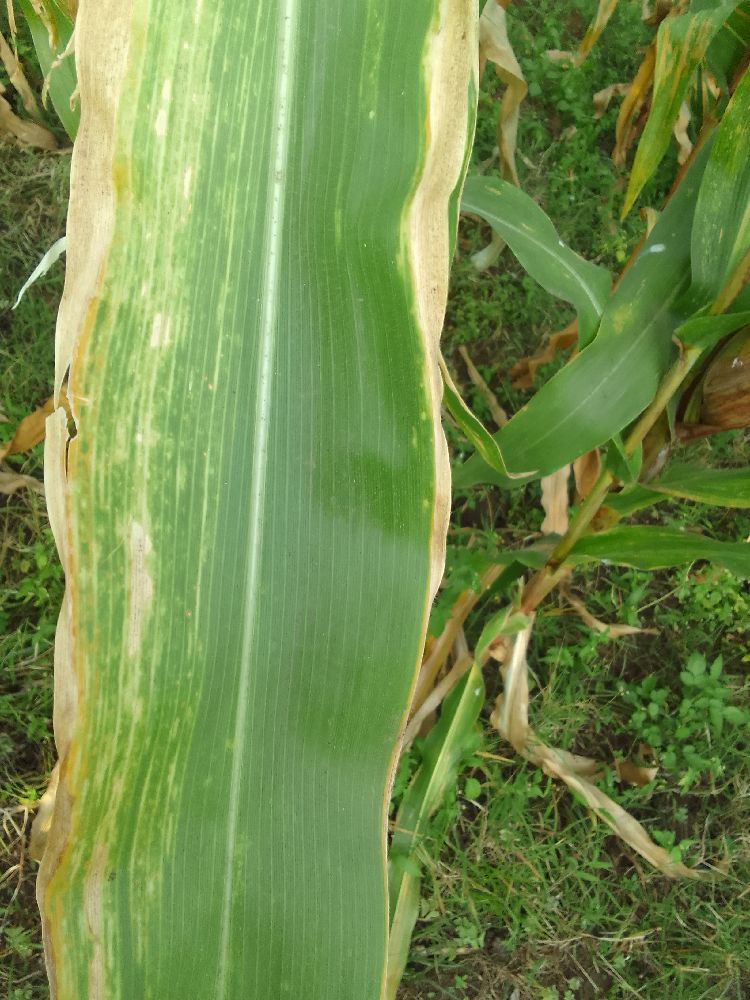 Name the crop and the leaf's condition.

maize, maize lethal necrosis
